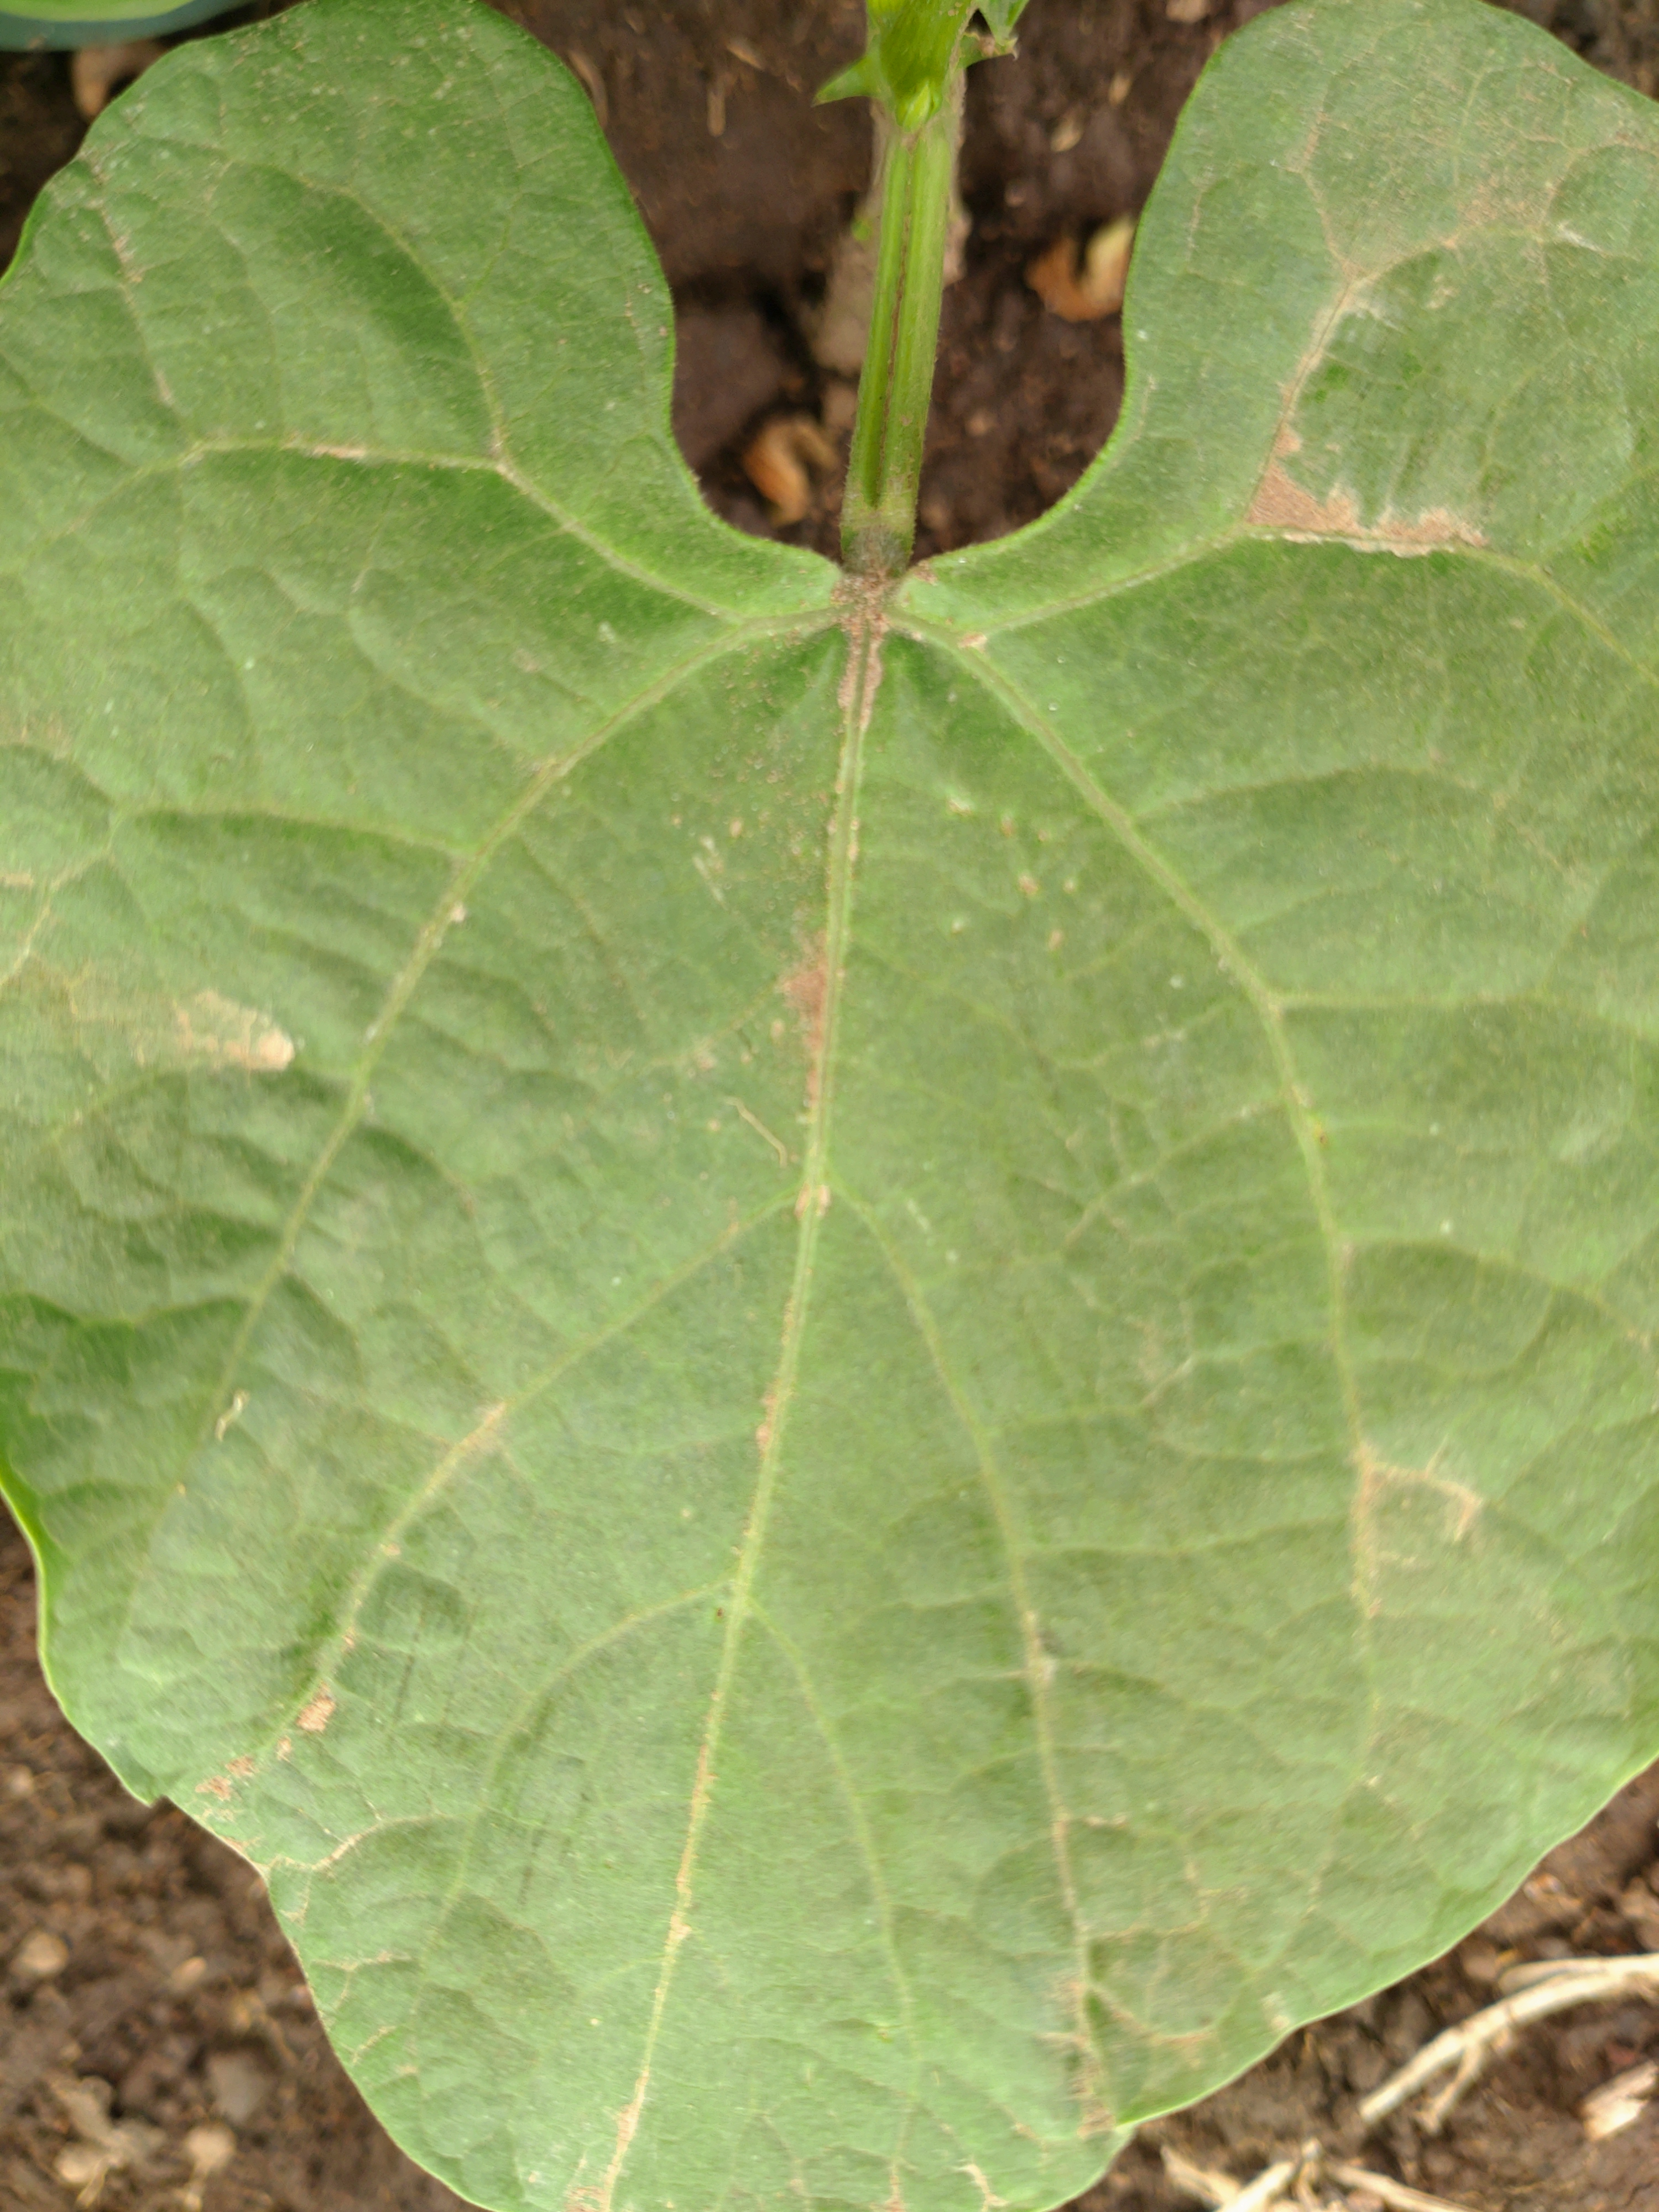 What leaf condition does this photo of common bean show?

healthy
